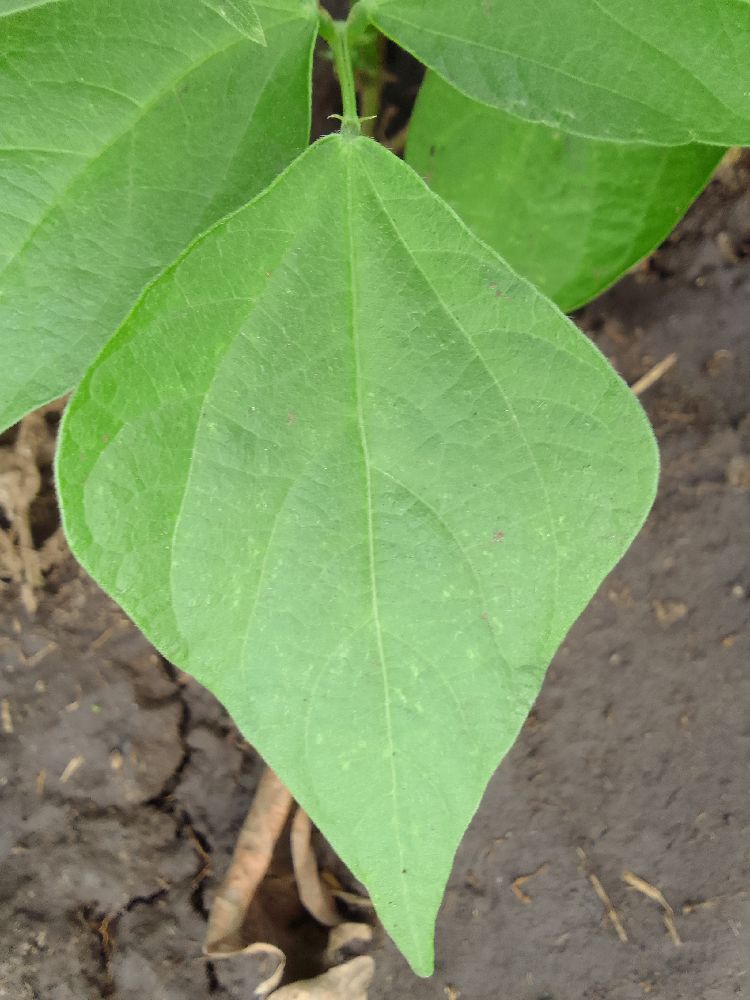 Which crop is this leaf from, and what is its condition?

common bean, healthy
